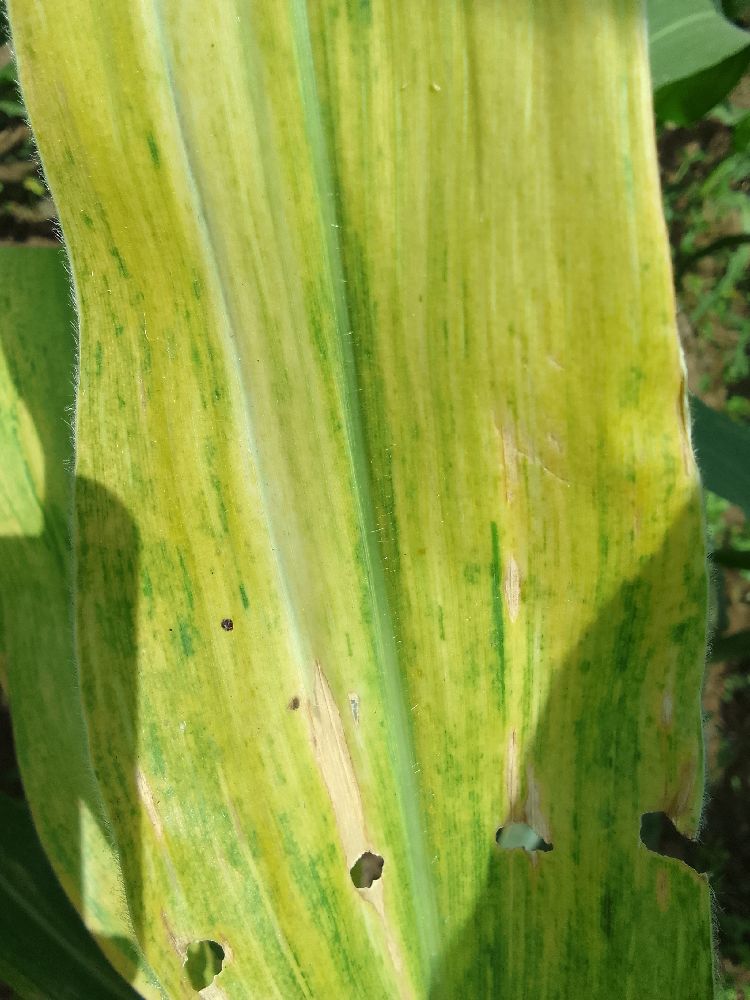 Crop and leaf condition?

maize, maize lethal necrosis
